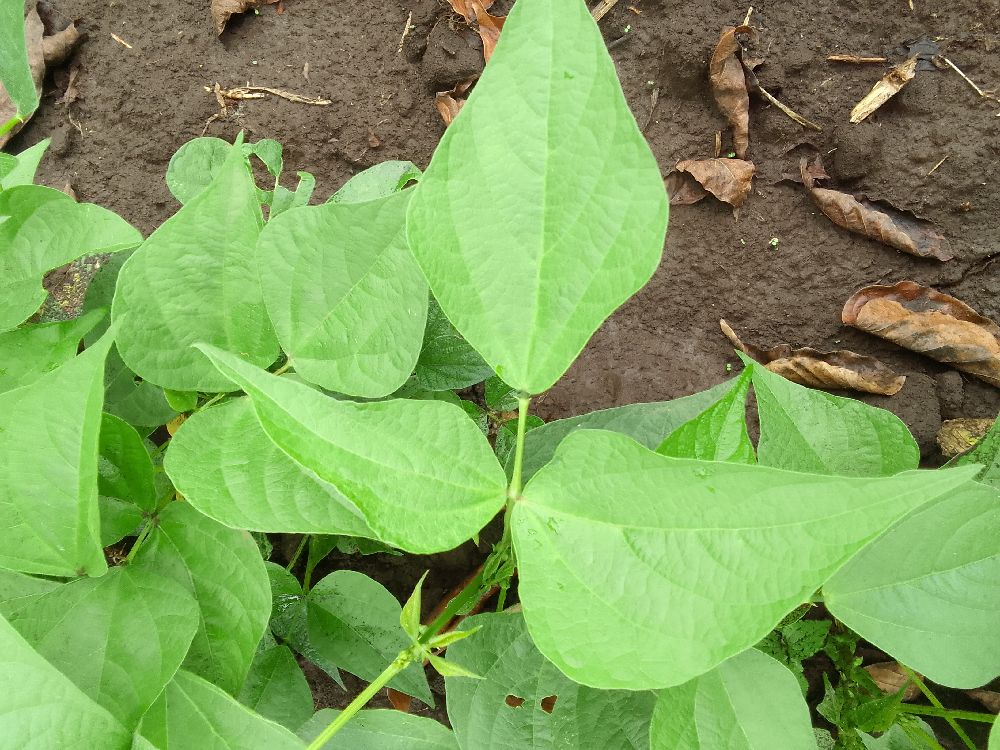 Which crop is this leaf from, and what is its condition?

common bean, healthy
